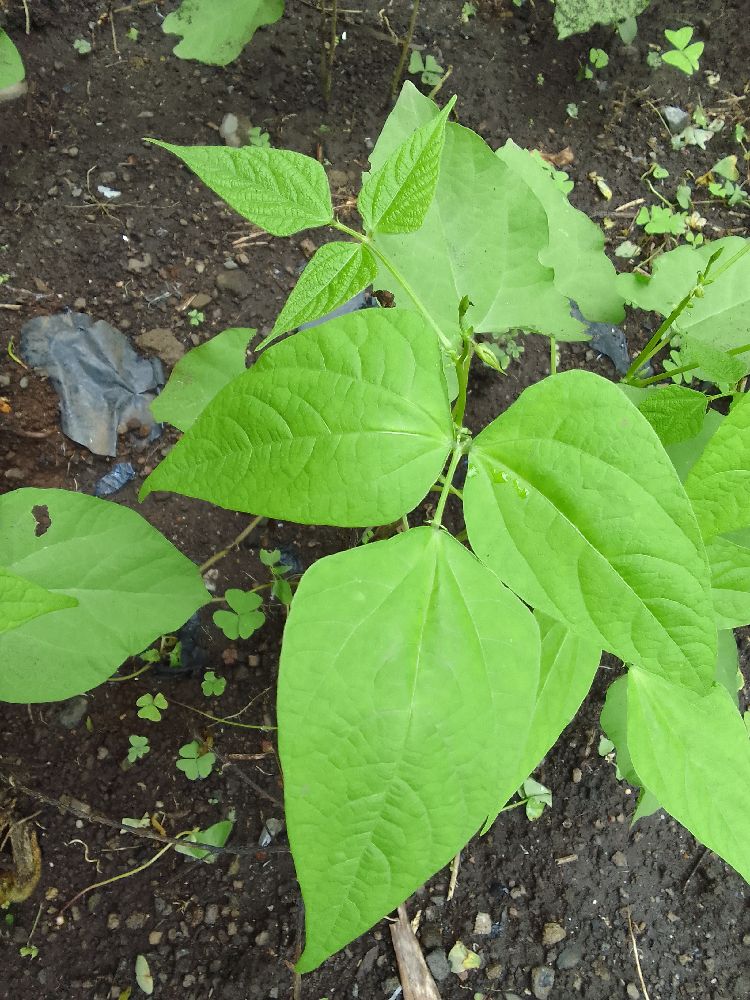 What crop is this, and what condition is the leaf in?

common bean, healthy
